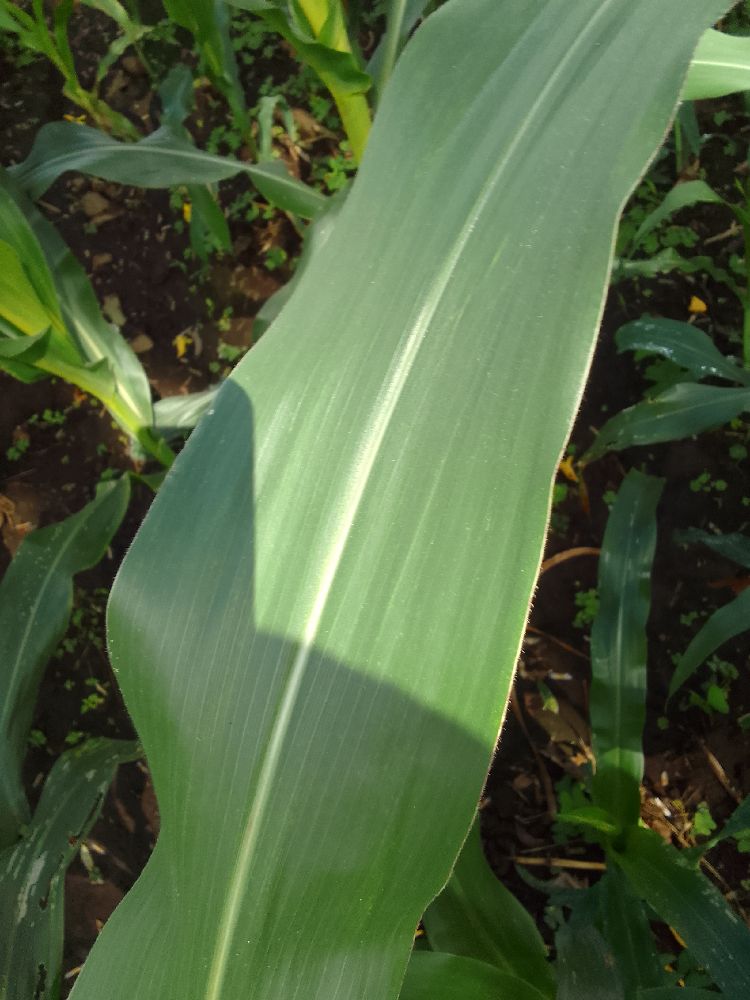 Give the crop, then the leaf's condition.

maize, healthy
